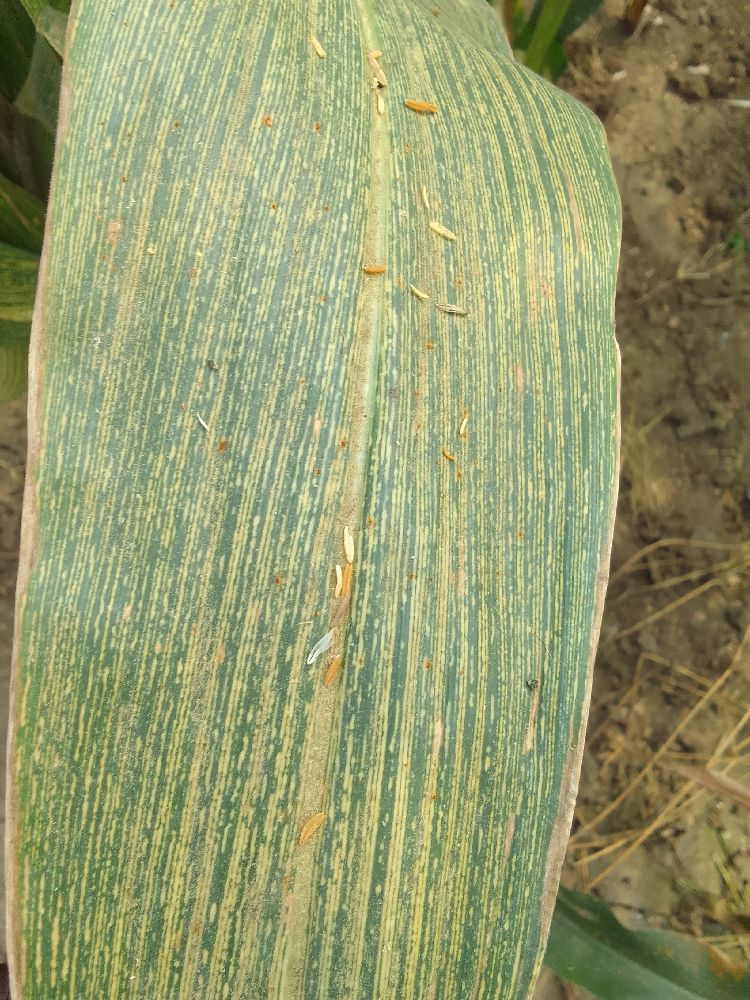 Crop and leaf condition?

maize, maize streak virus
